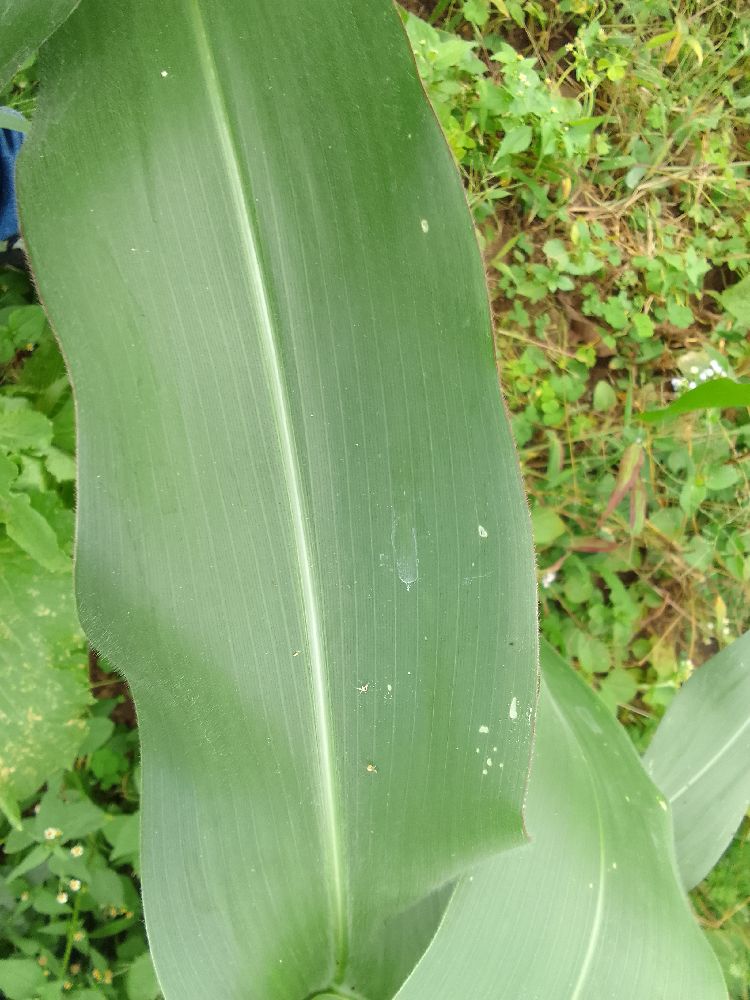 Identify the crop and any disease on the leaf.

maize, healthy
